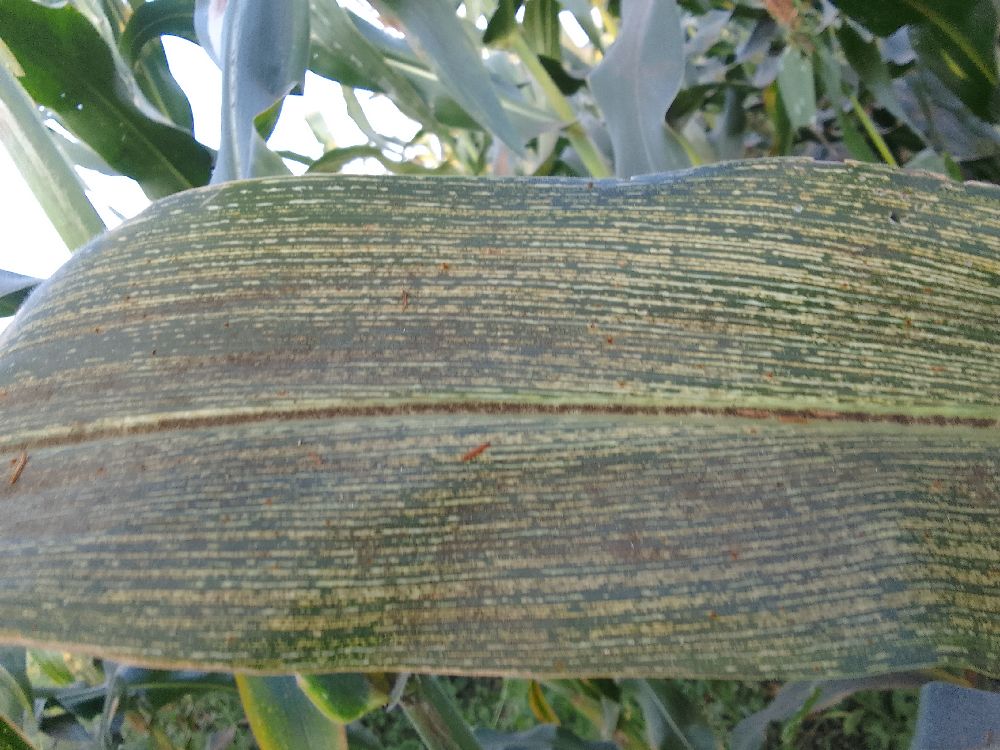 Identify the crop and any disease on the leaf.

maize, maize streak virus
